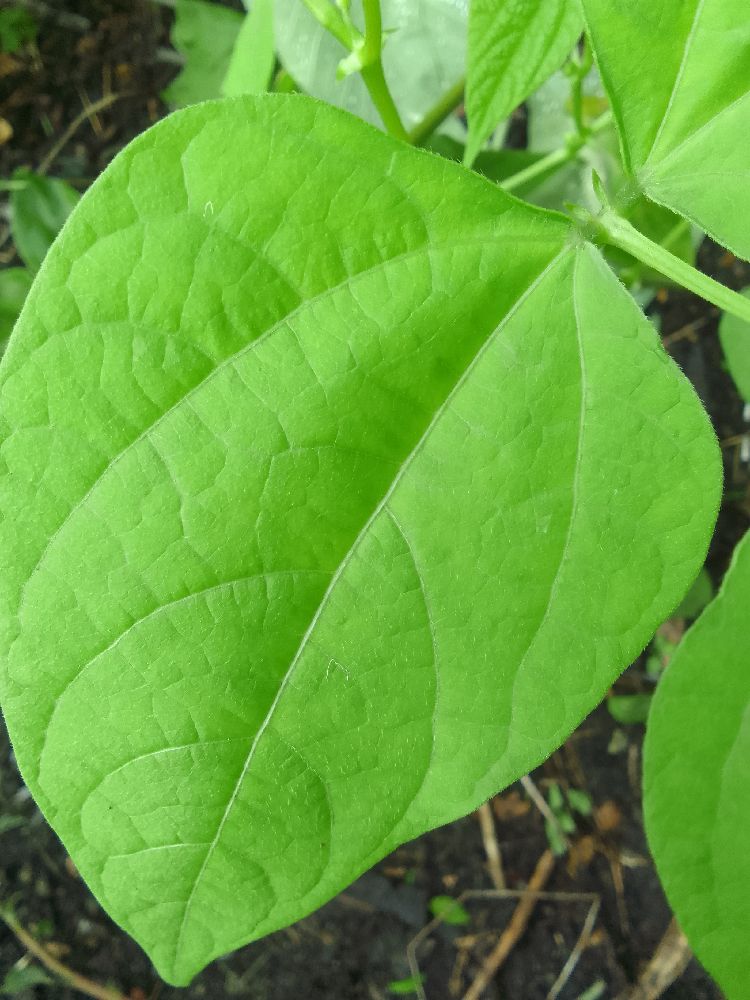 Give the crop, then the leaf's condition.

common bean, healthy
